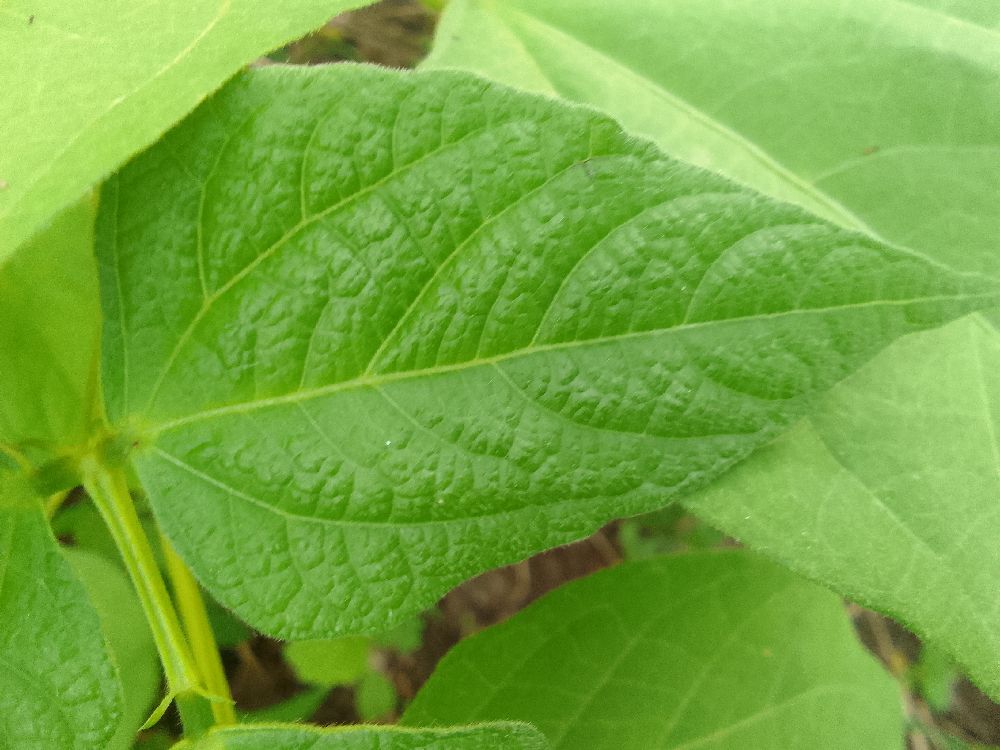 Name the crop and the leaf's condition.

common bean, healthy
